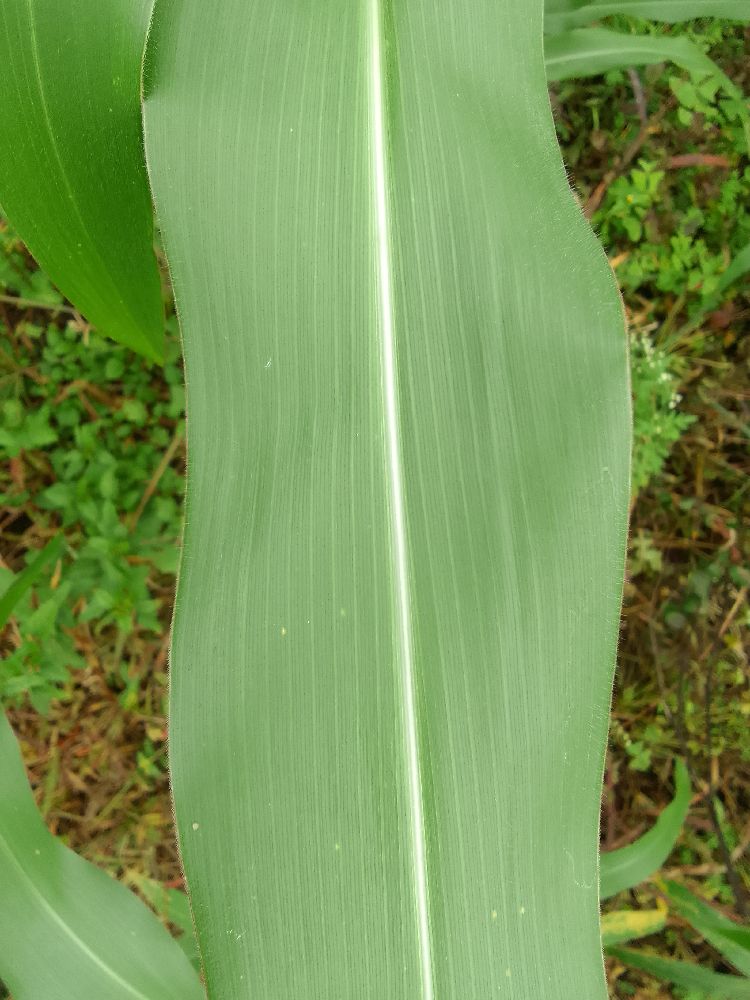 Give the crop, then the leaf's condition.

maize, healthy
